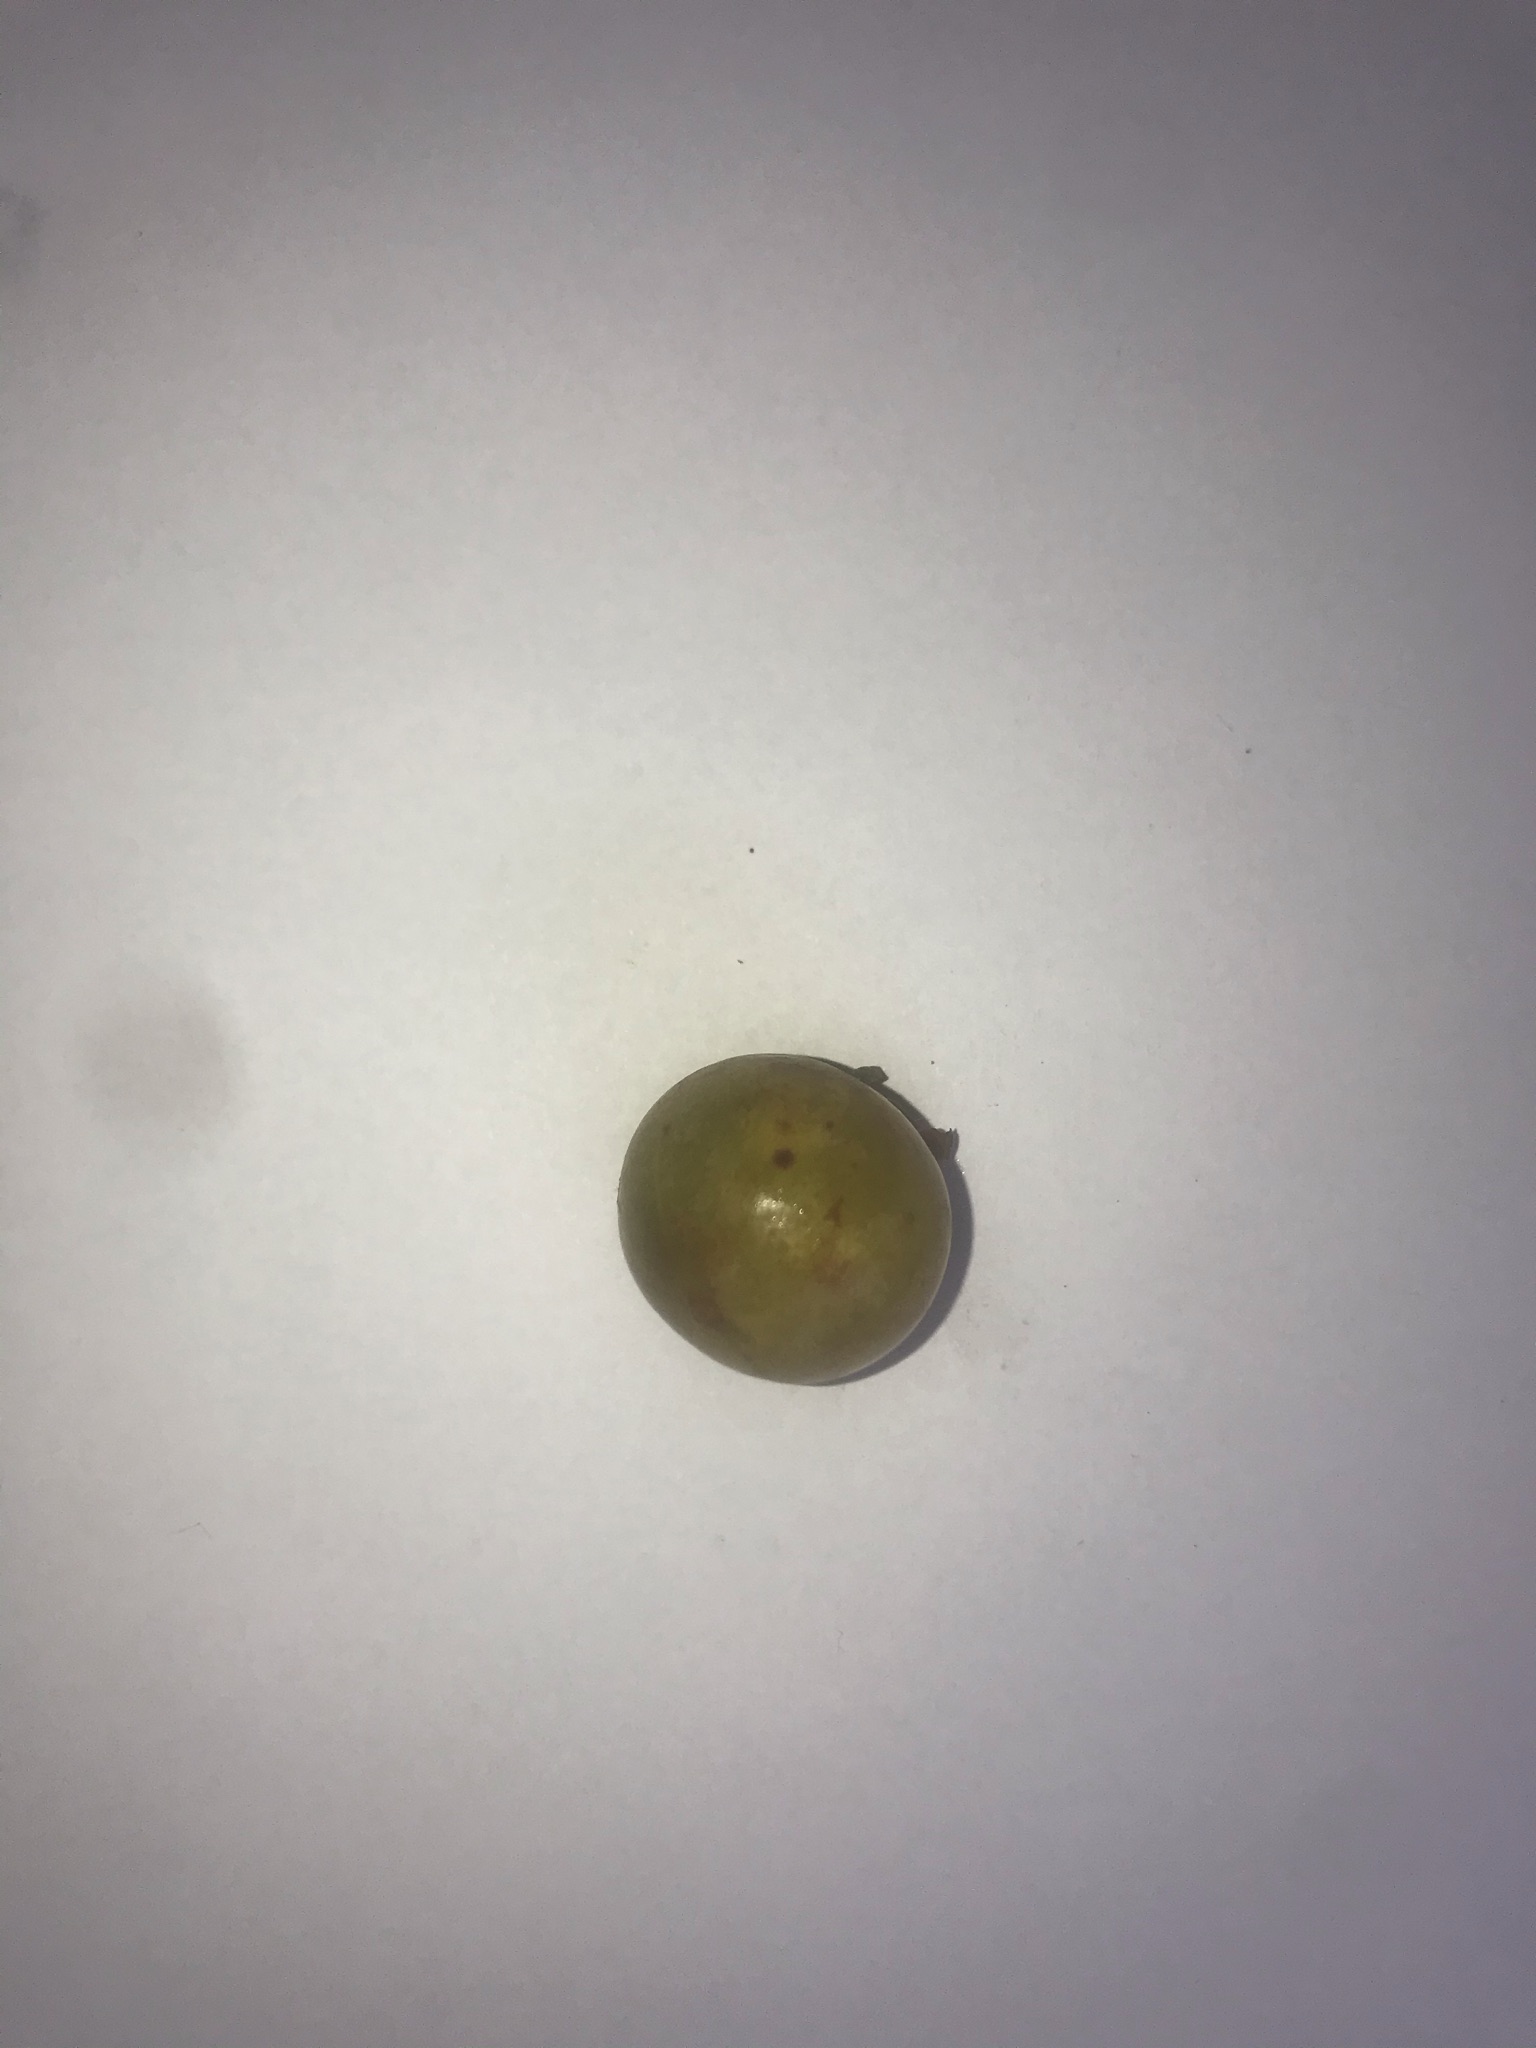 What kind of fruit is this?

gabiroba
